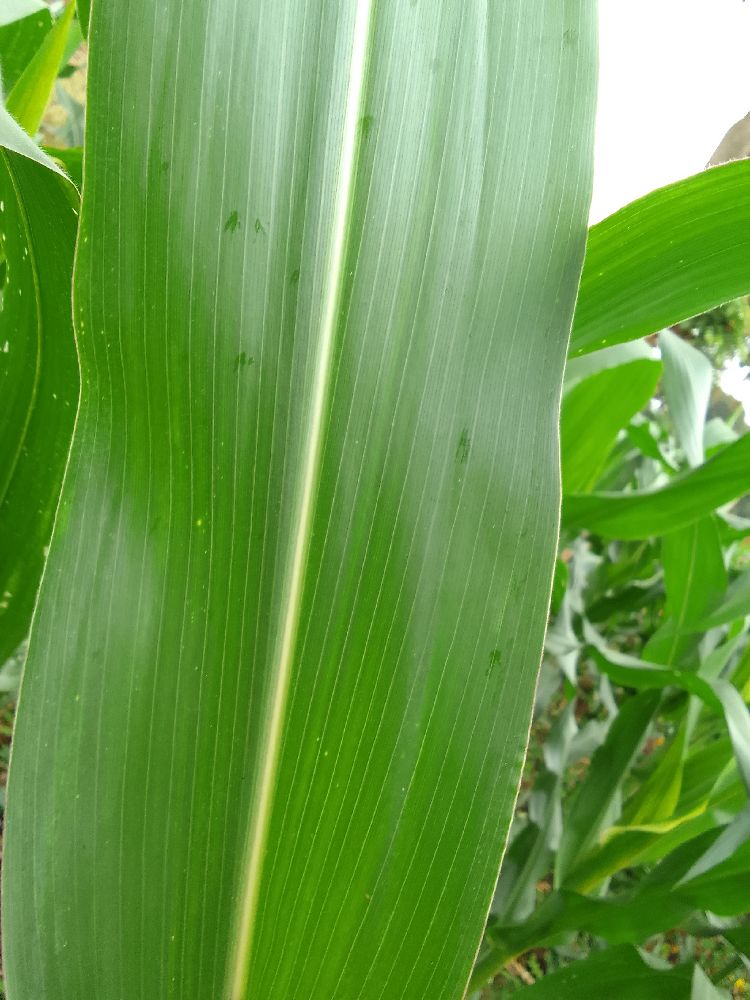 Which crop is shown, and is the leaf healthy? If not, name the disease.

maize, healthy
